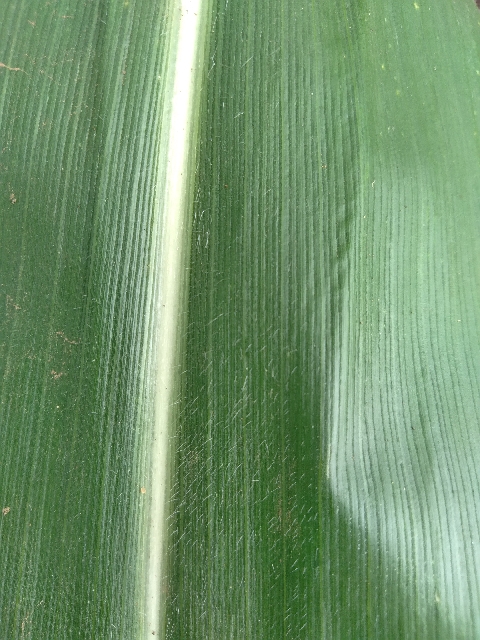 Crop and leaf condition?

maize, healthy
